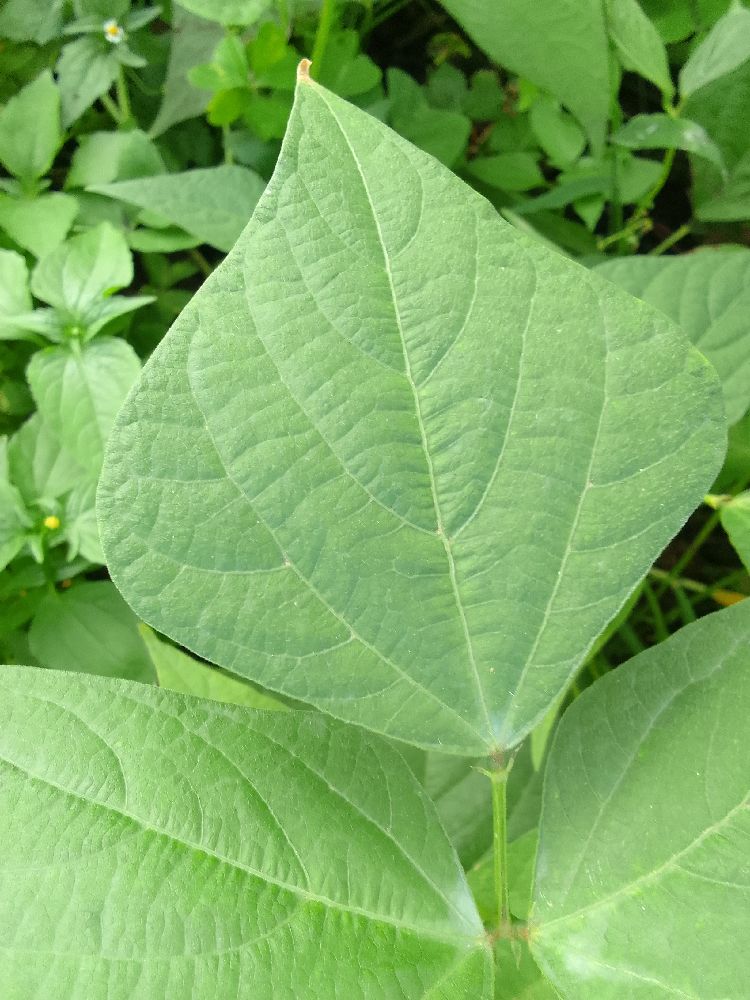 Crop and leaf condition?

common bean, healthy
